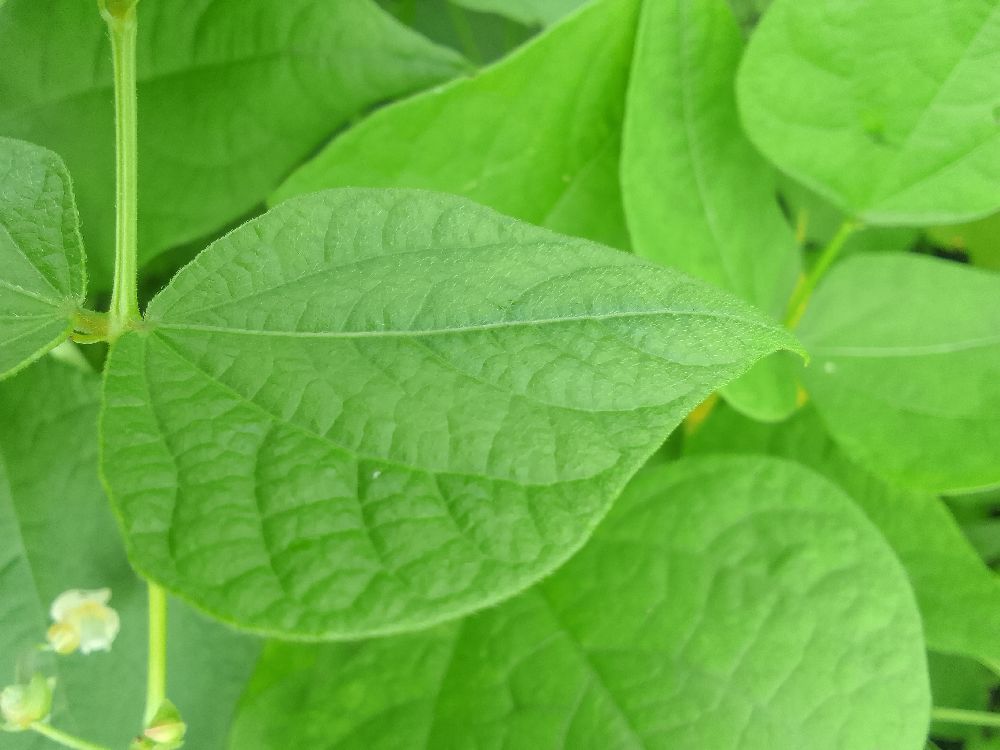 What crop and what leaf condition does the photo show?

common bean, healthy
